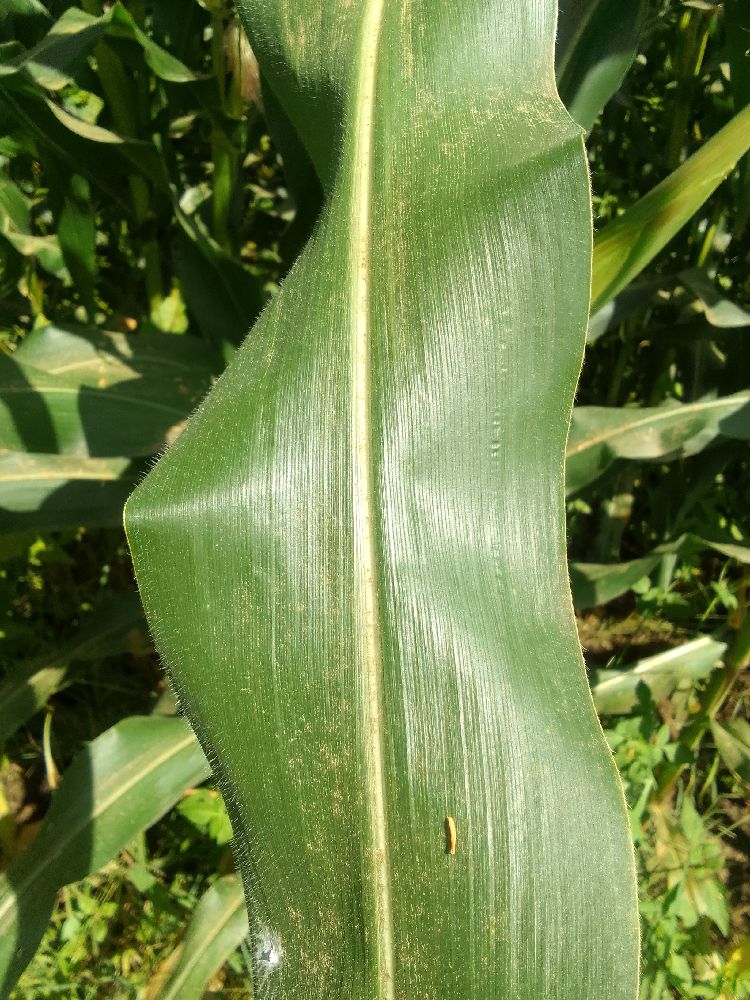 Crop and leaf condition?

maize, healthy
